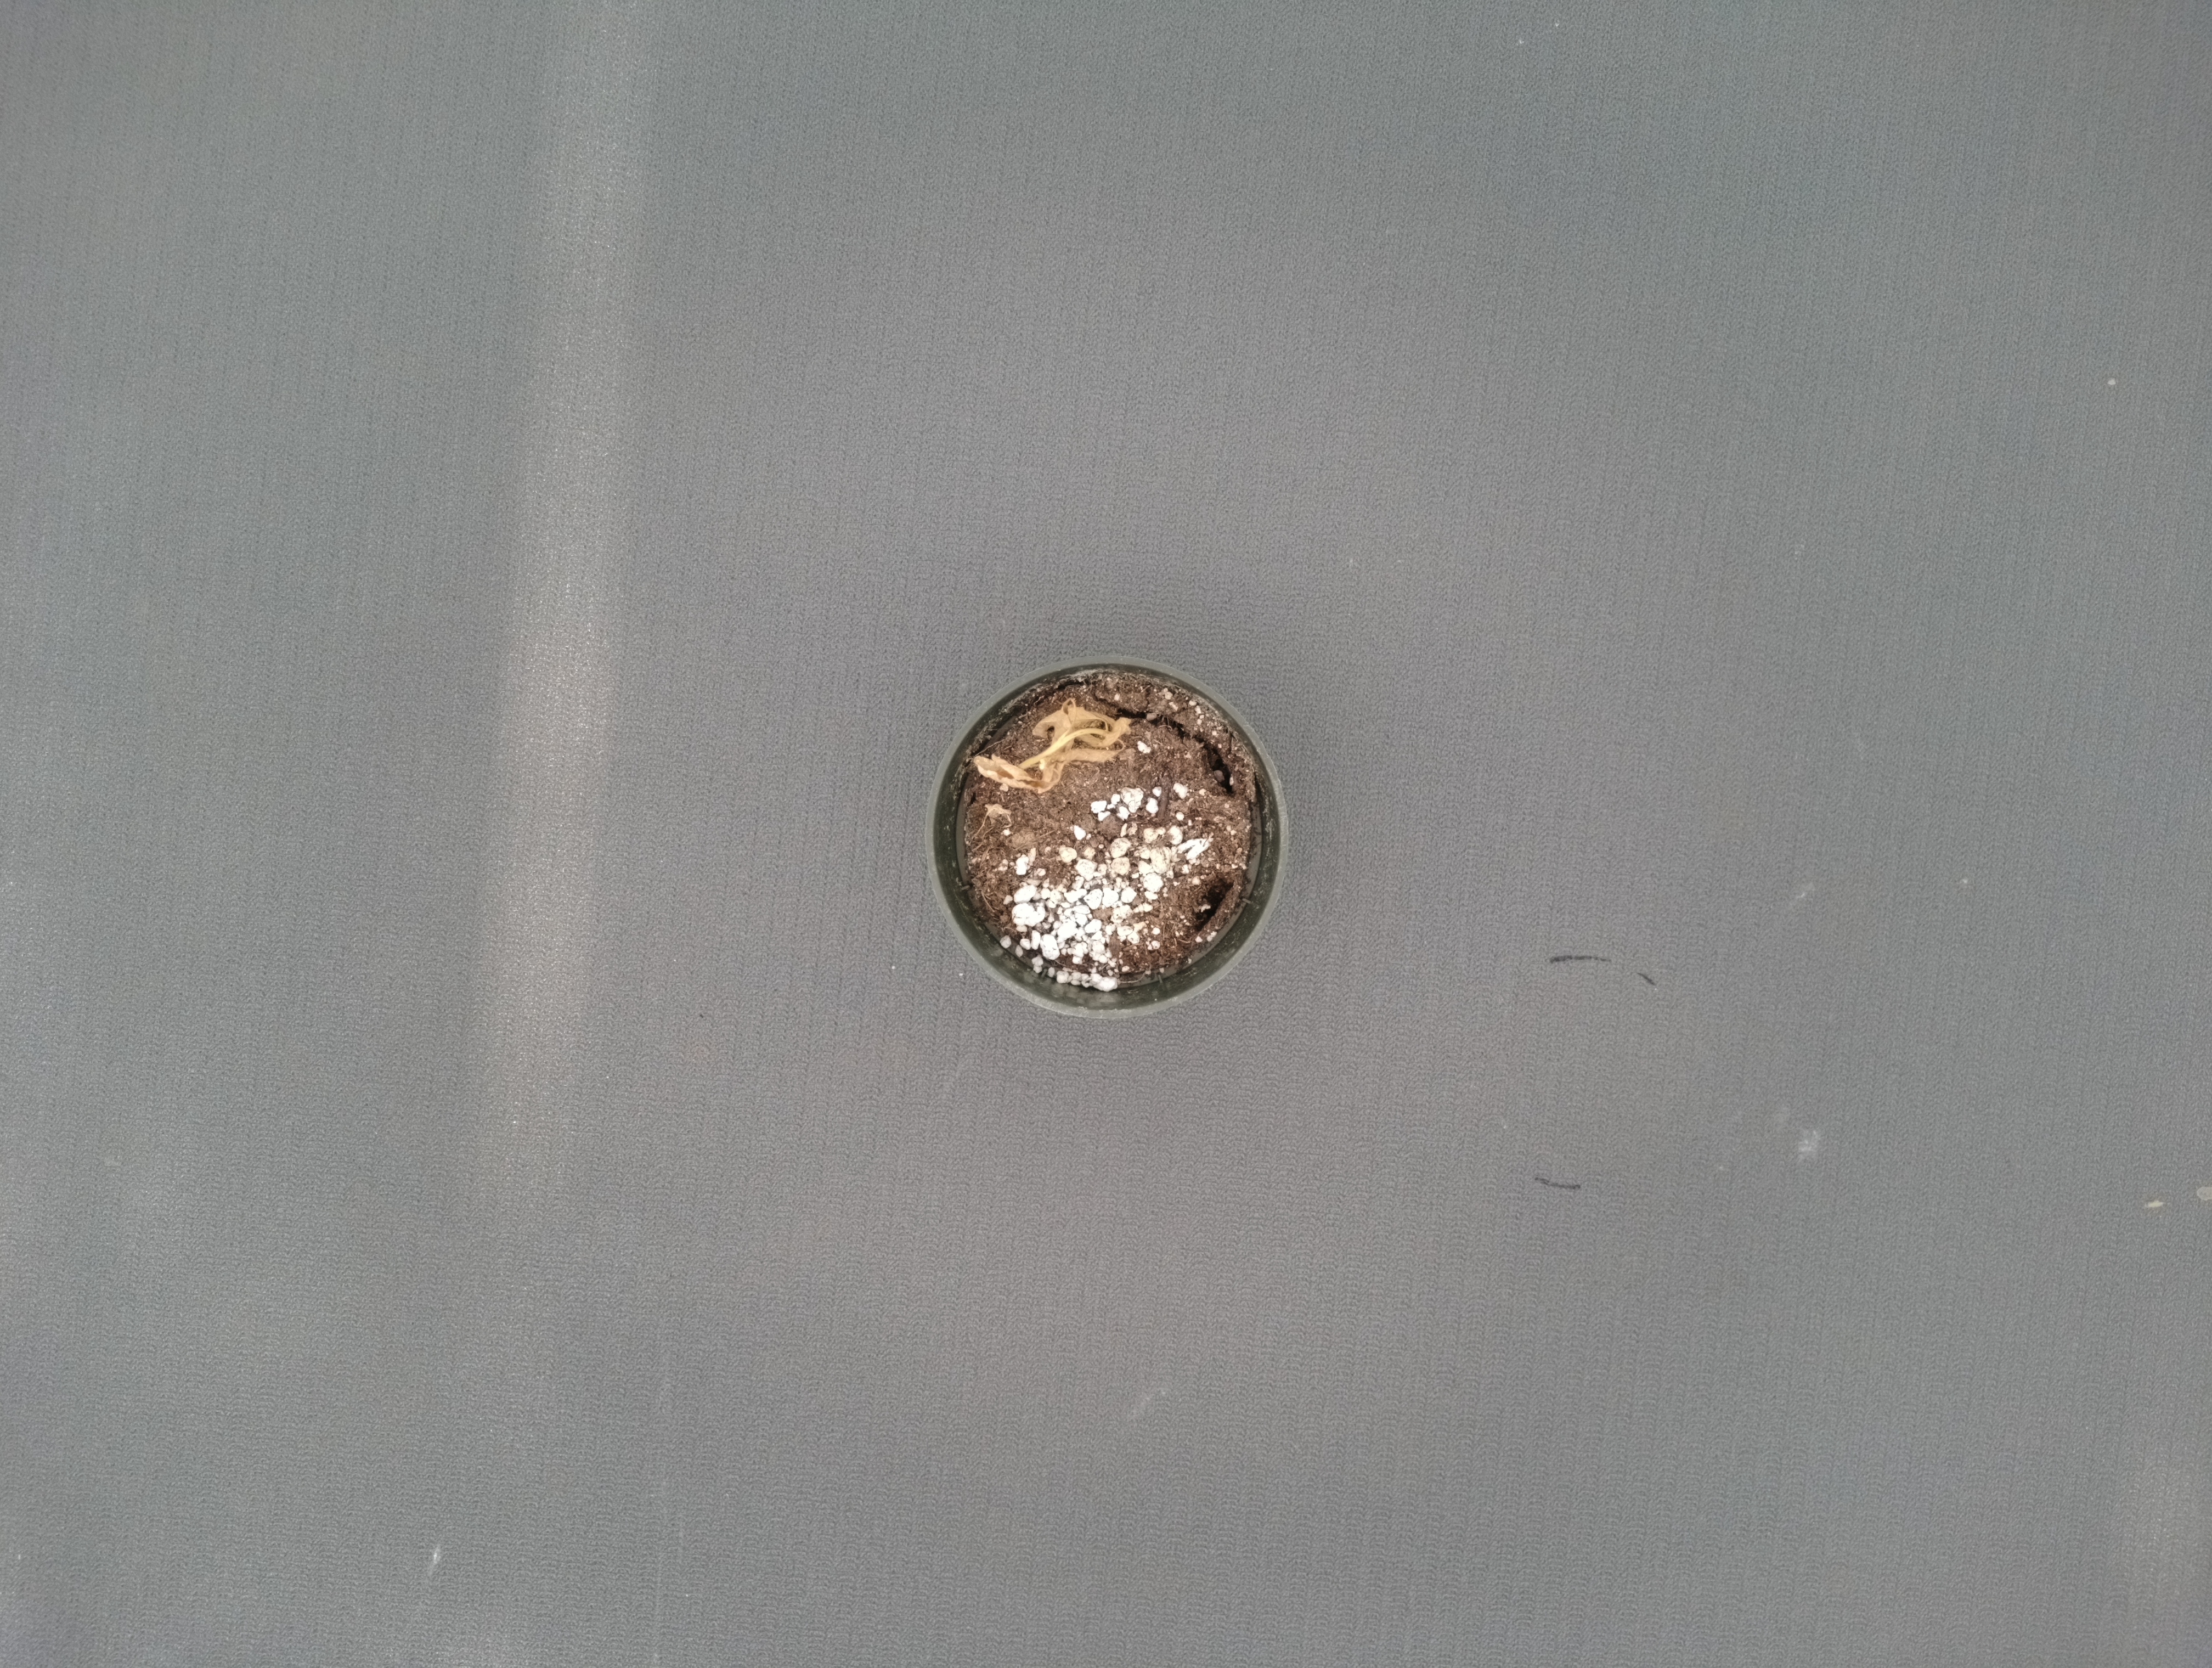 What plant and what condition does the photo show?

waterhemp, necrosis only
